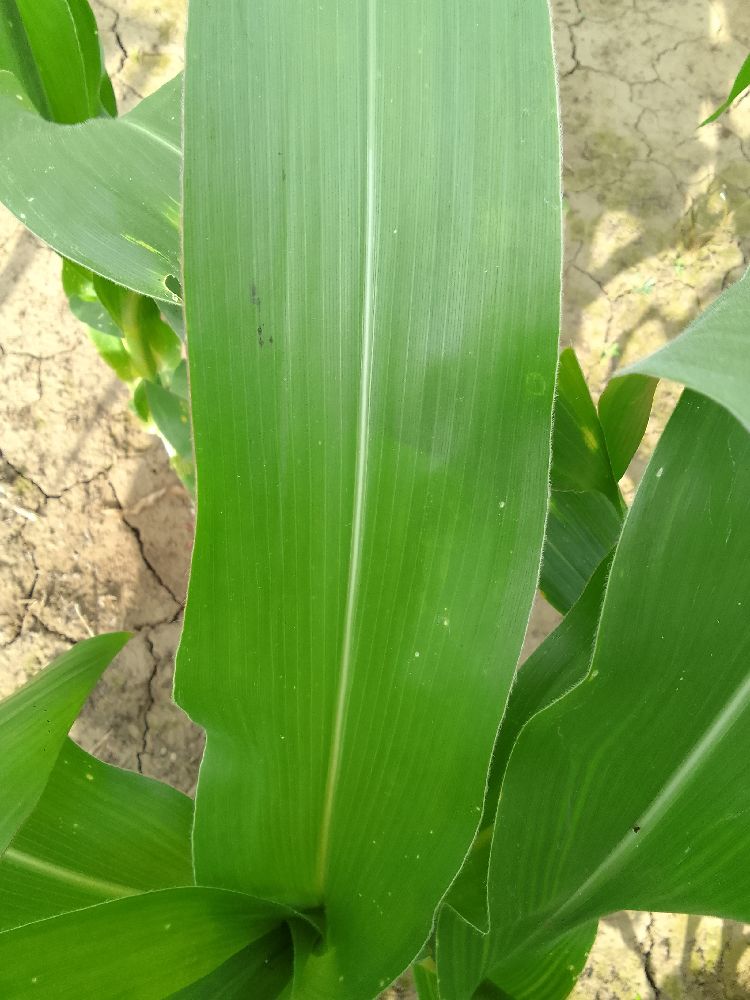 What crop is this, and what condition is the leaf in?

maize, healthy
